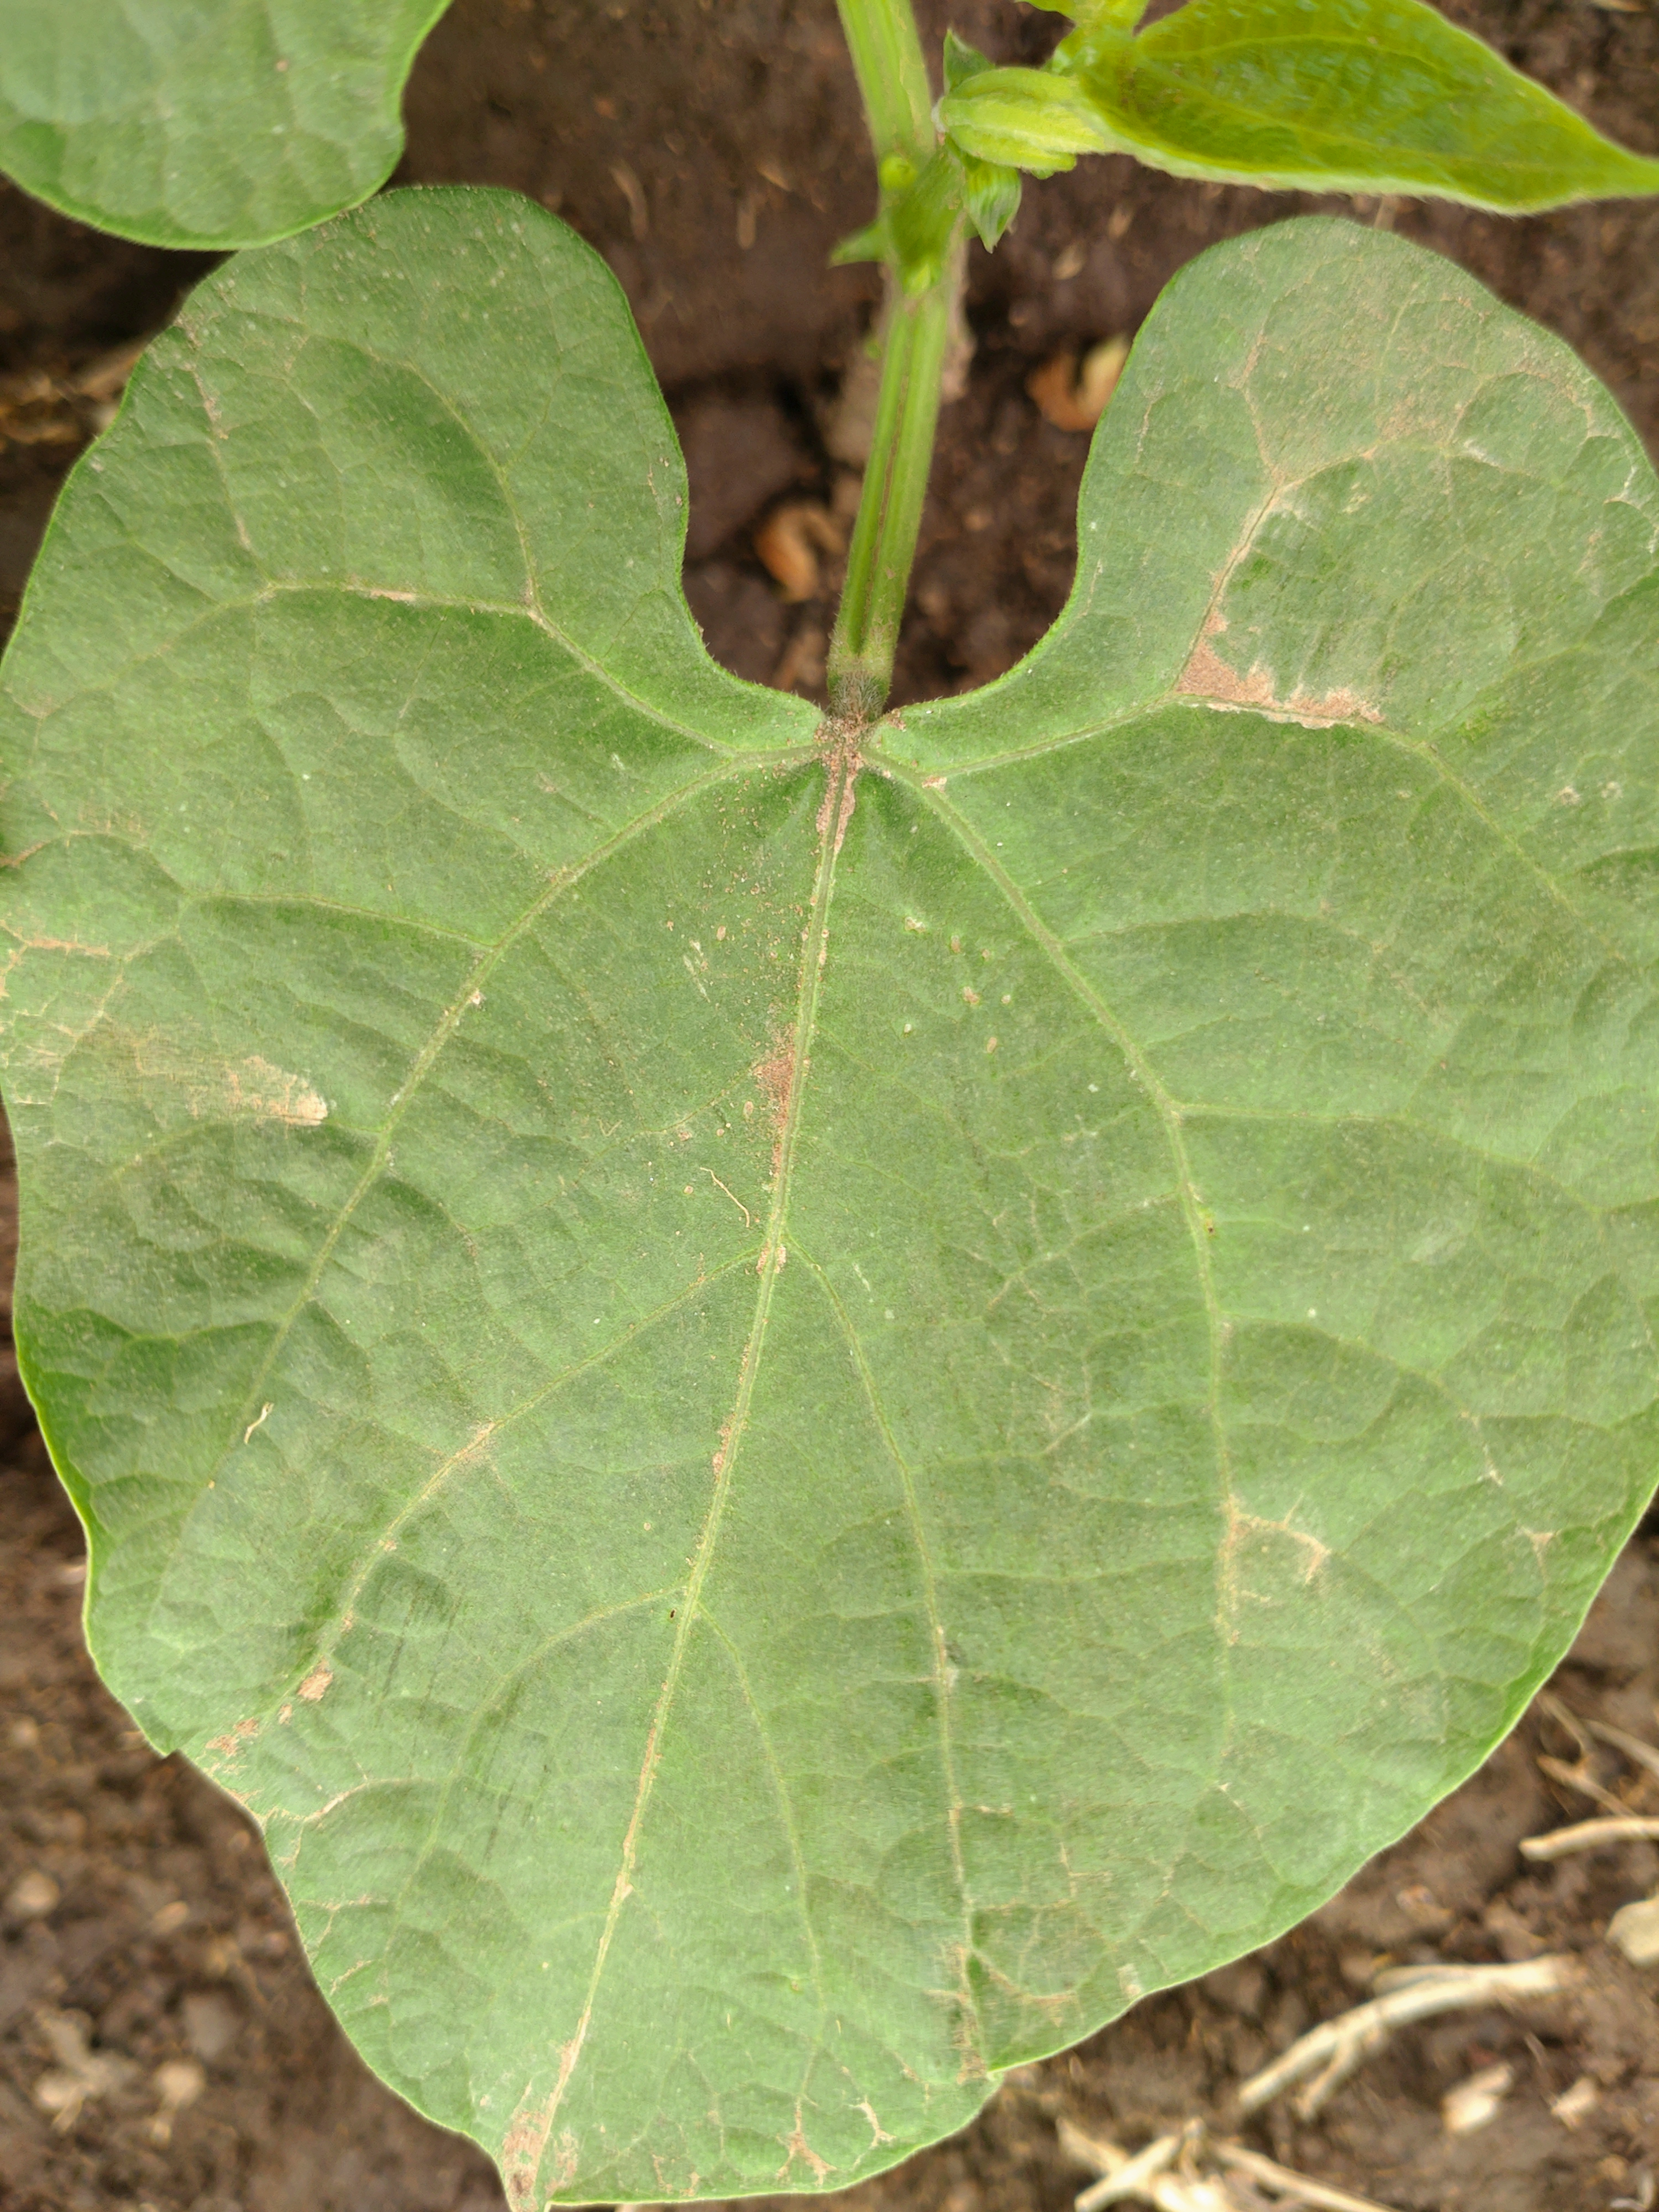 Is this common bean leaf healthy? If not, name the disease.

healthy
